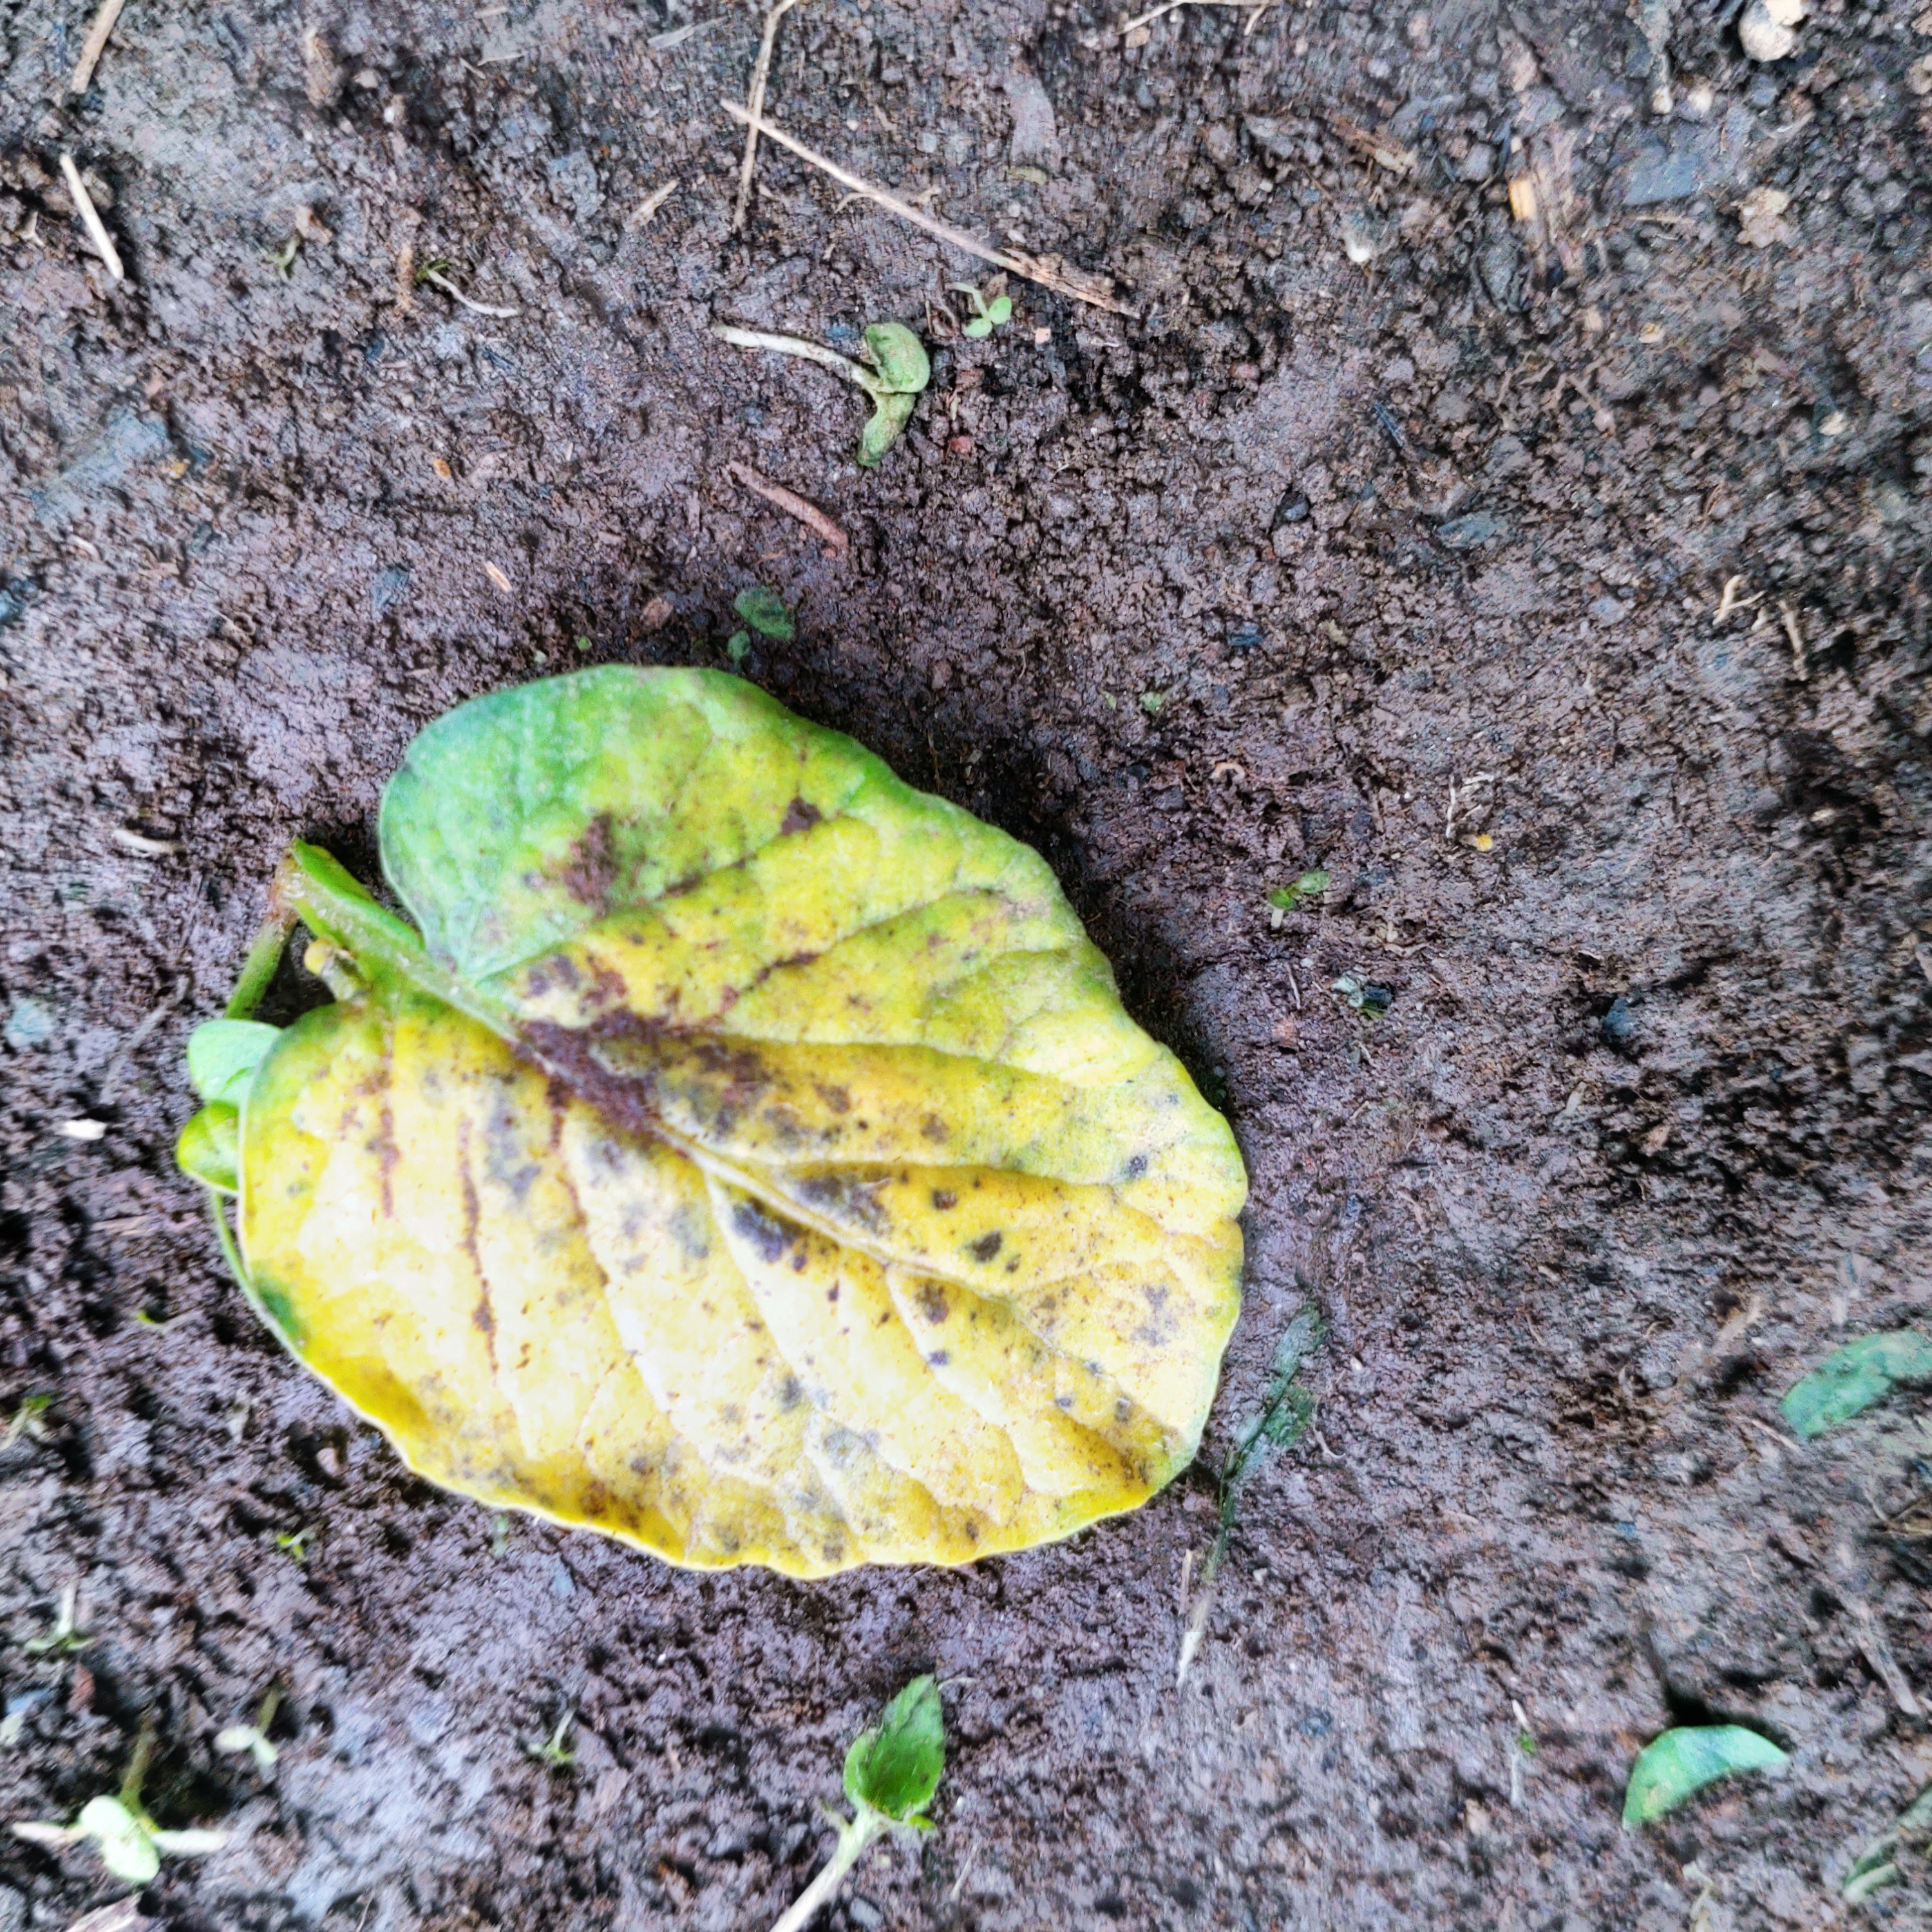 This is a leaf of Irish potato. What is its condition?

late blight
